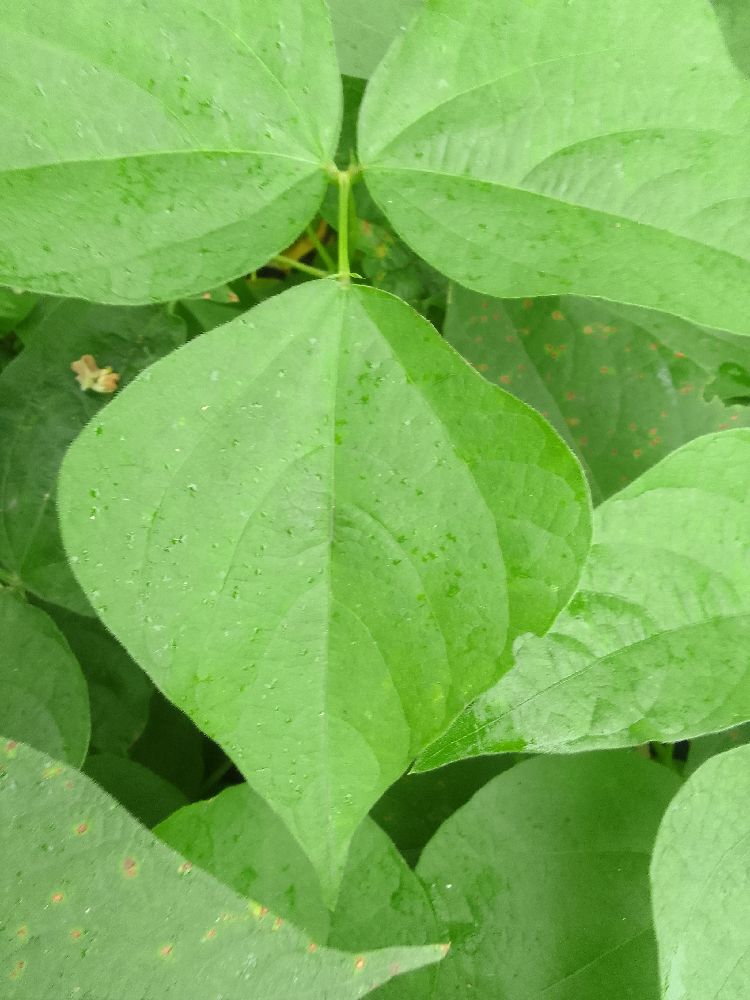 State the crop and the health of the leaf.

common bean, healthy
